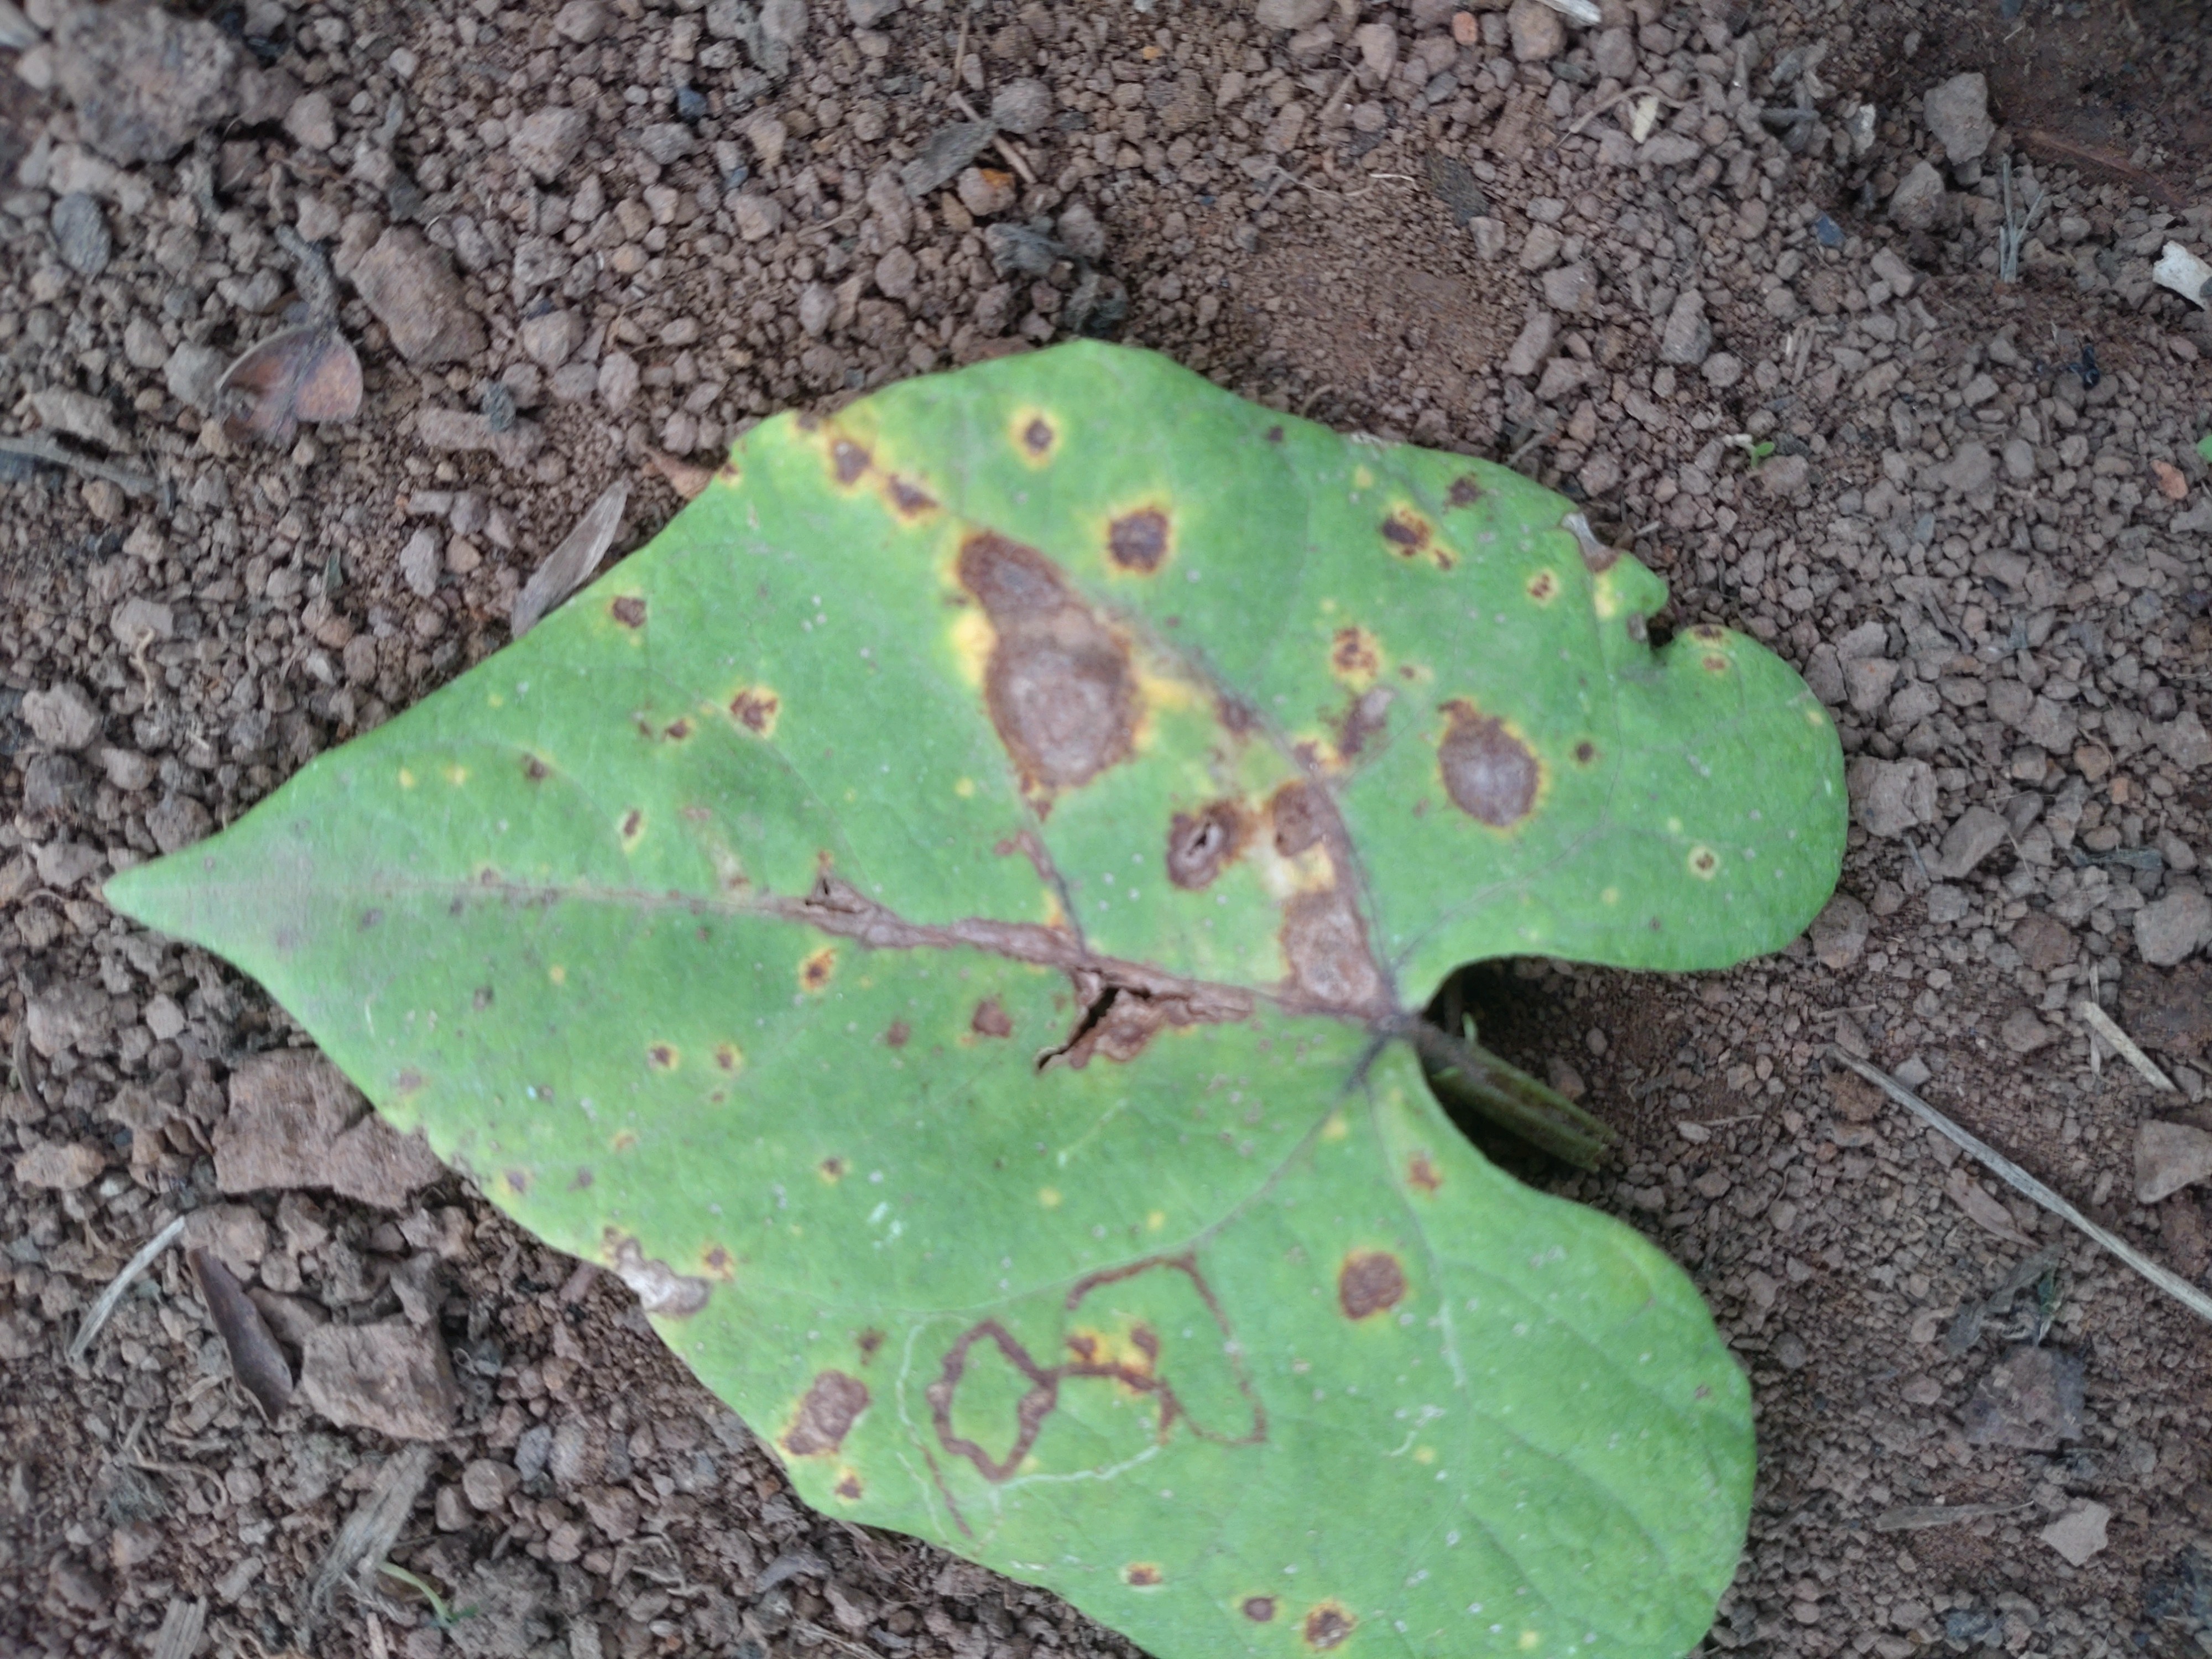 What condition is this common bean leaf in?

rust
